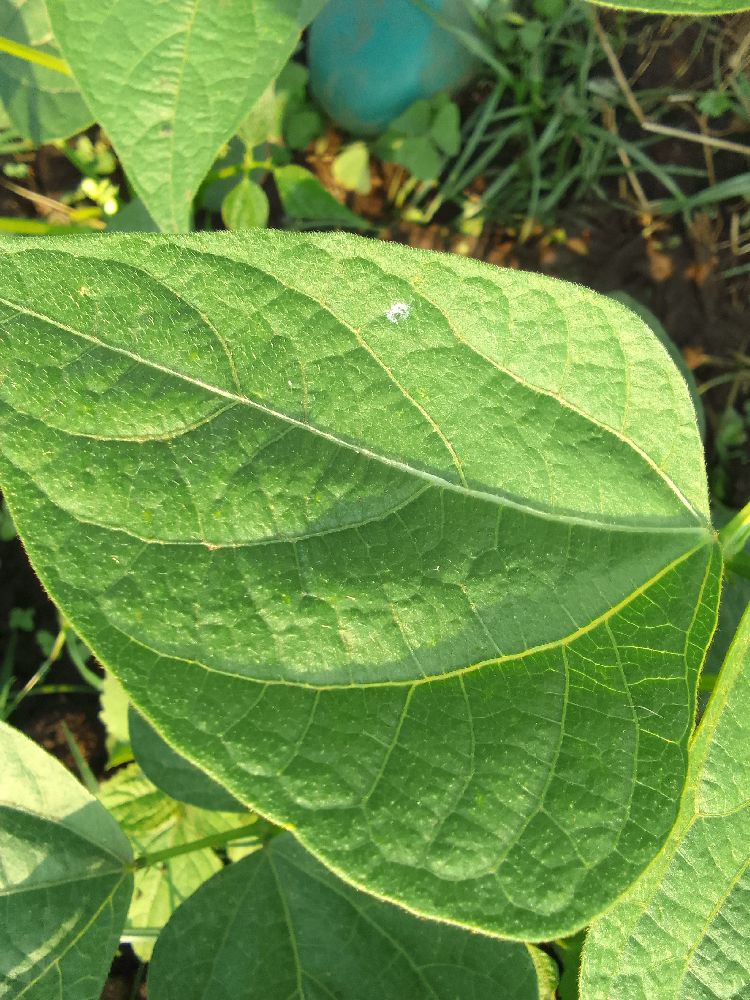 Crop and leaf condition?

common bean, healthy
